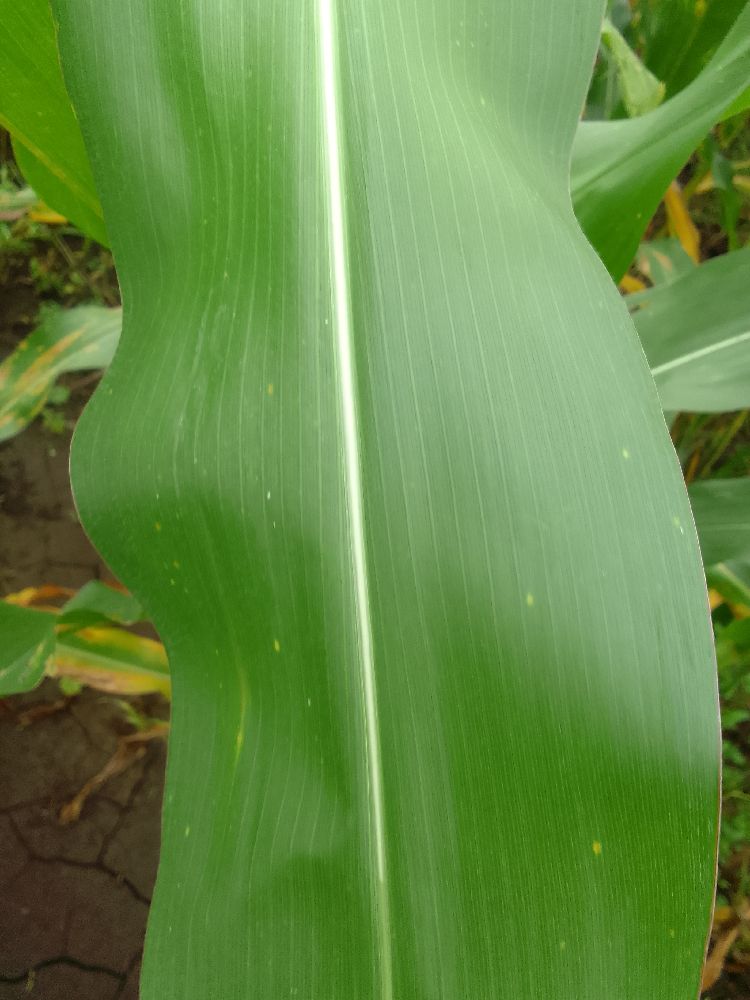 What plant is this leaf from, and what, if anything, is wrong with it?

maize, healthy
